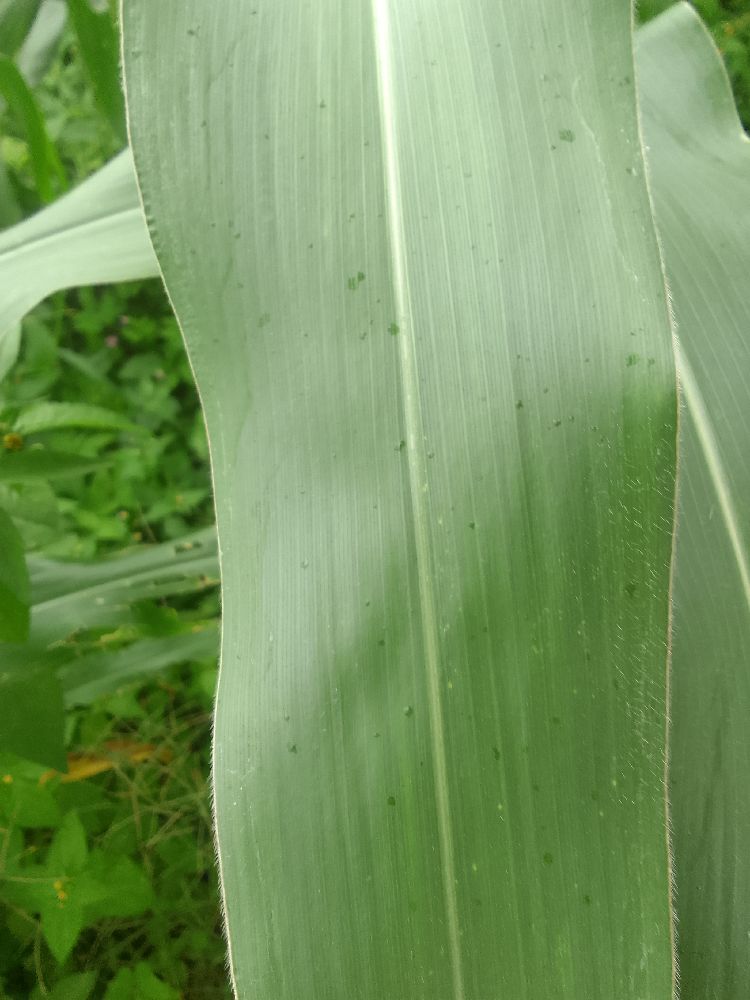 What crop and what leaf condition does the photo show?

maize, healthy
